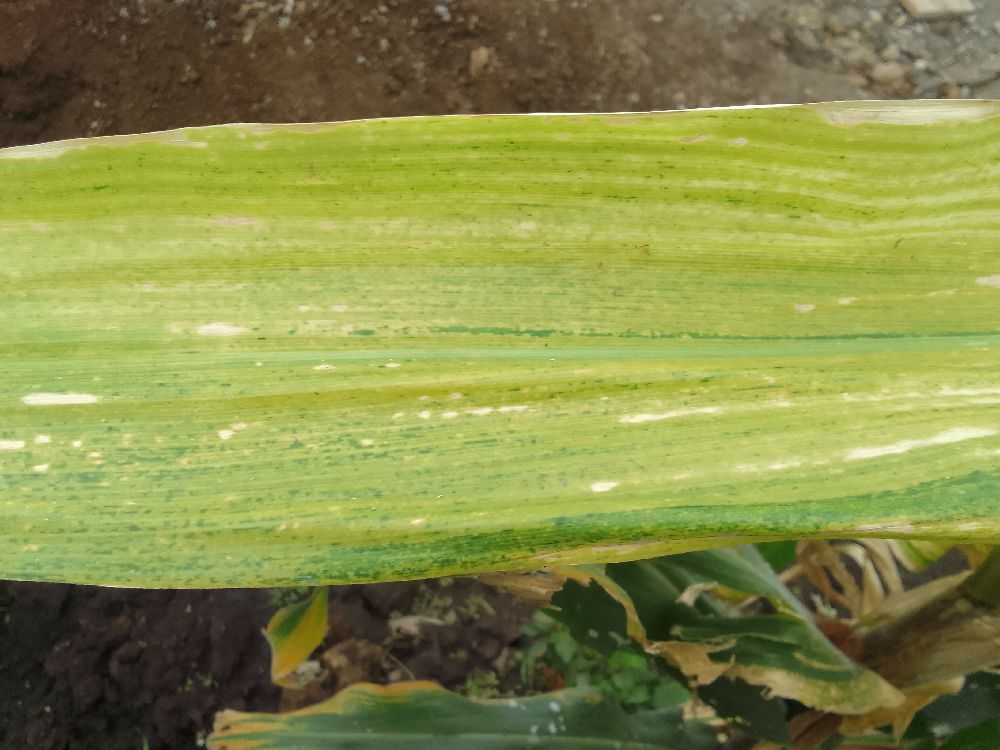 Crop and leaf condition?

maize, maize lethal necrosis
